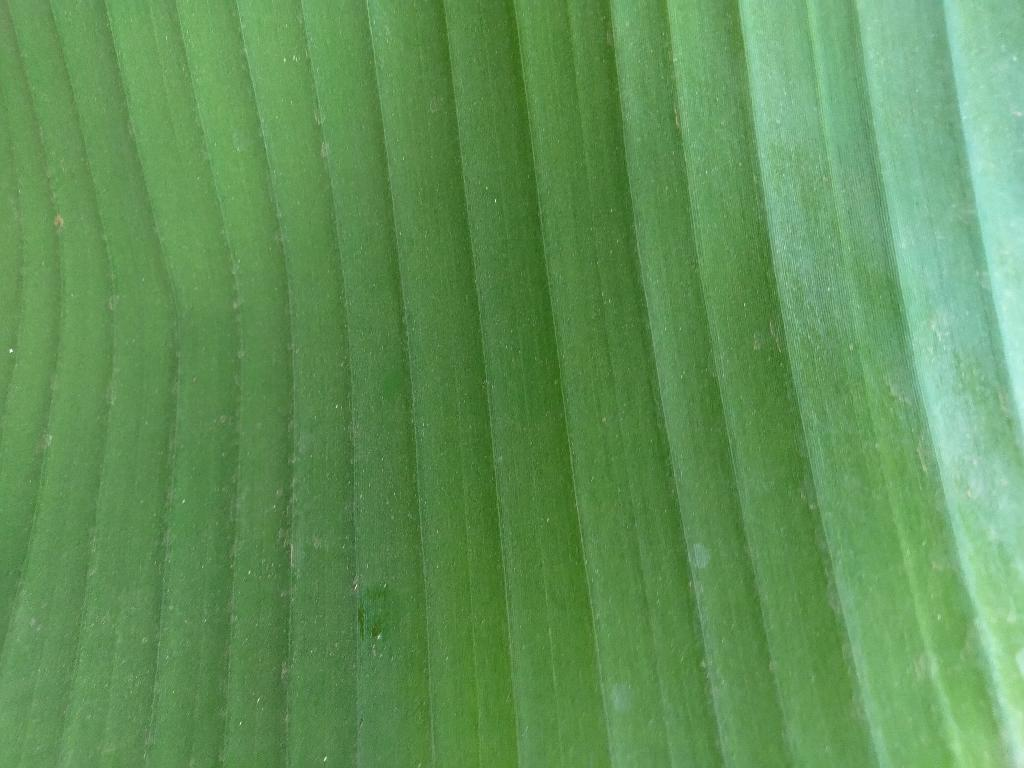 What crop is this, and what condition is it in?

banana, healthy
